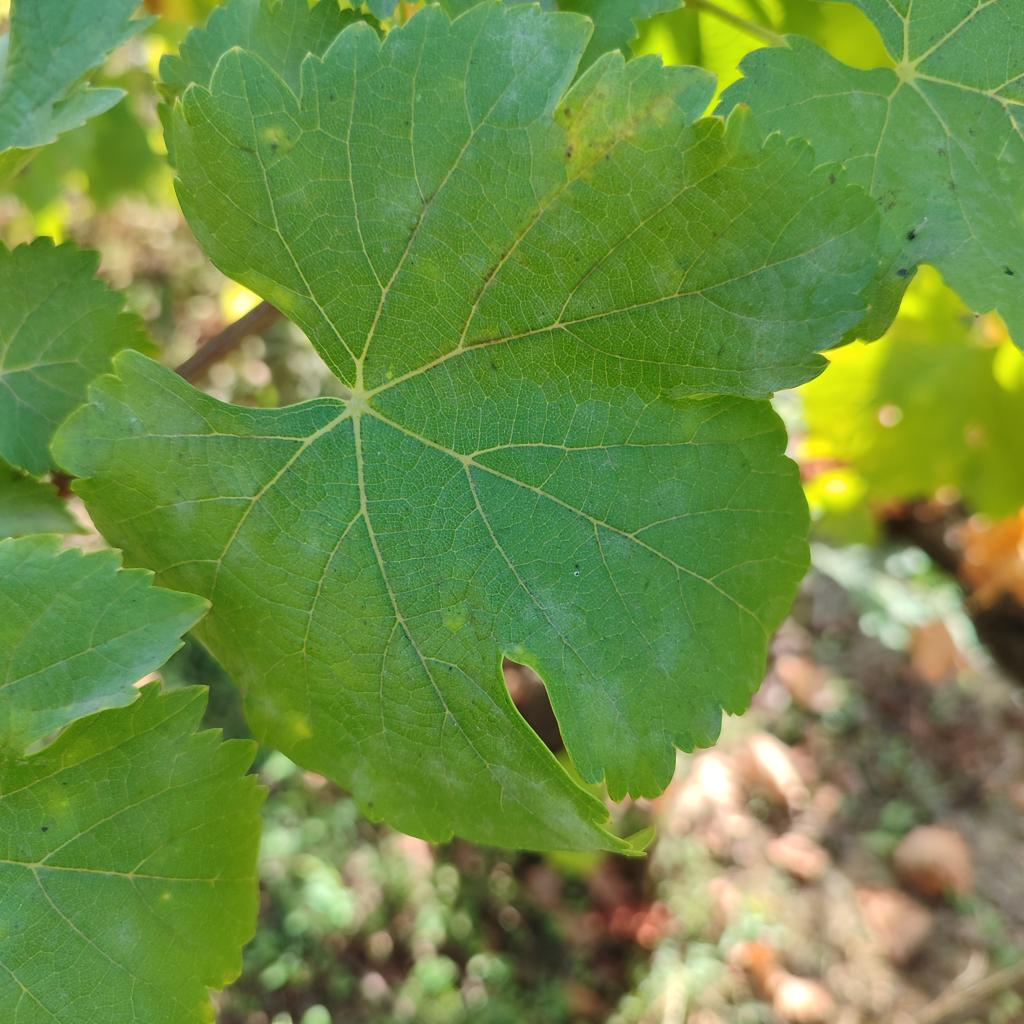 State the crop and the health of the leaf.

grapevine, powdery mildew
